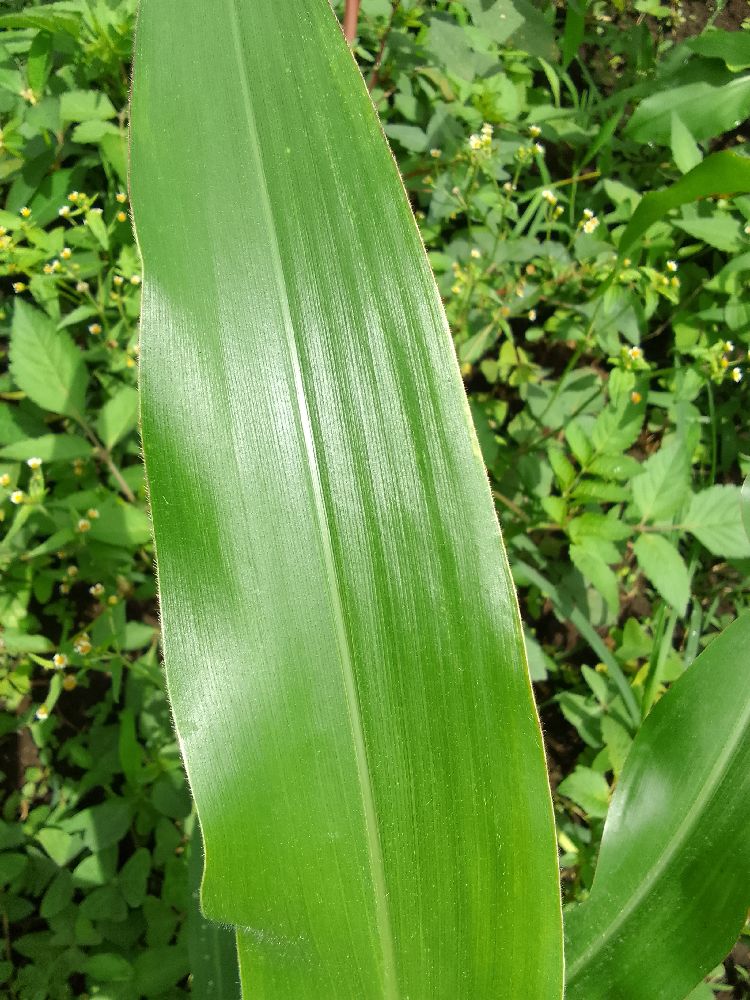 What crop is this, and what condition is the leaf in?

maize, healthy
